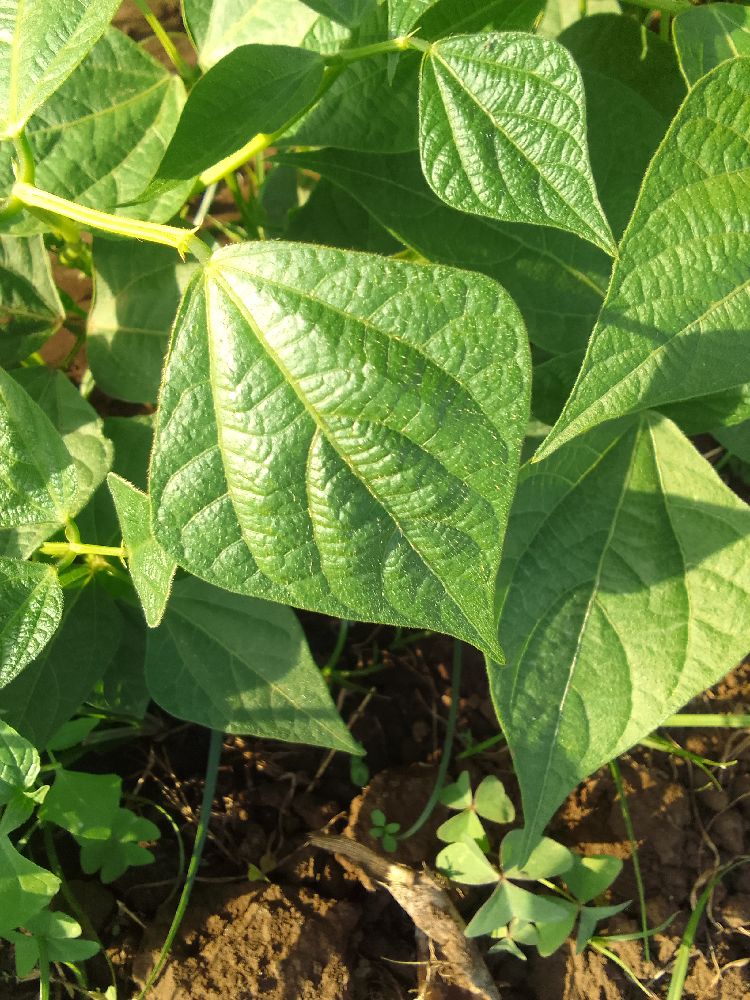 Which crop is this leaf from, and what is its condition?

common bean, healthy
